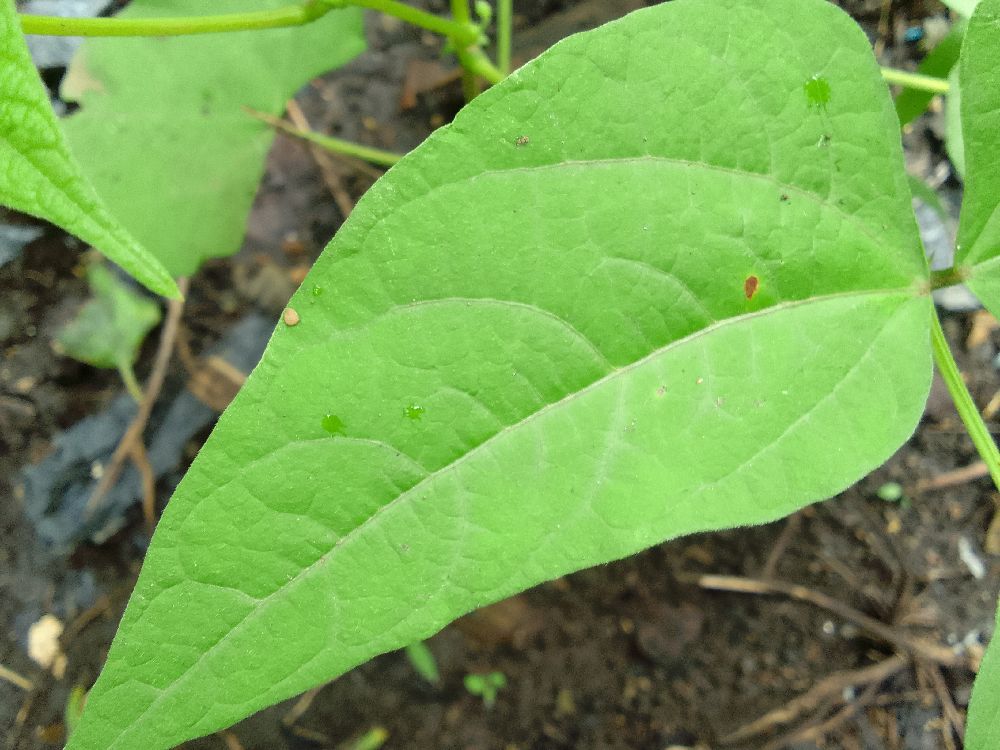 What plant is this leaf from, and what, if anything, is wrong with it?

common bean, healthy
